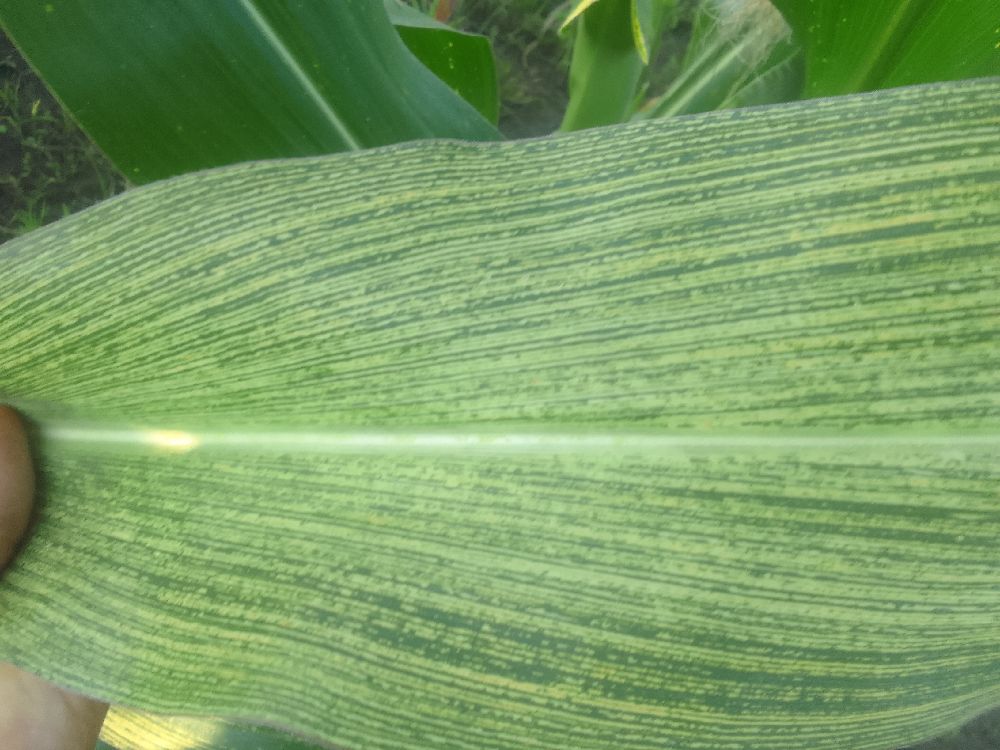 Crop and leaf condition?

maize, maize streak virus
